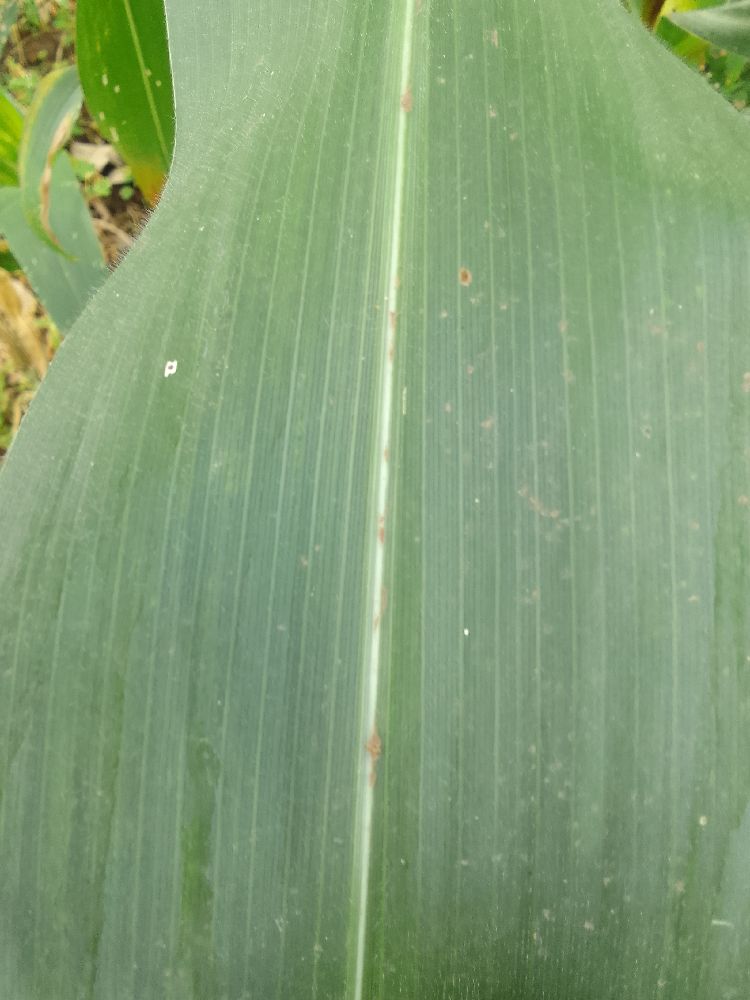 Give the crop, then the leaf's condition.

maize, healthy
